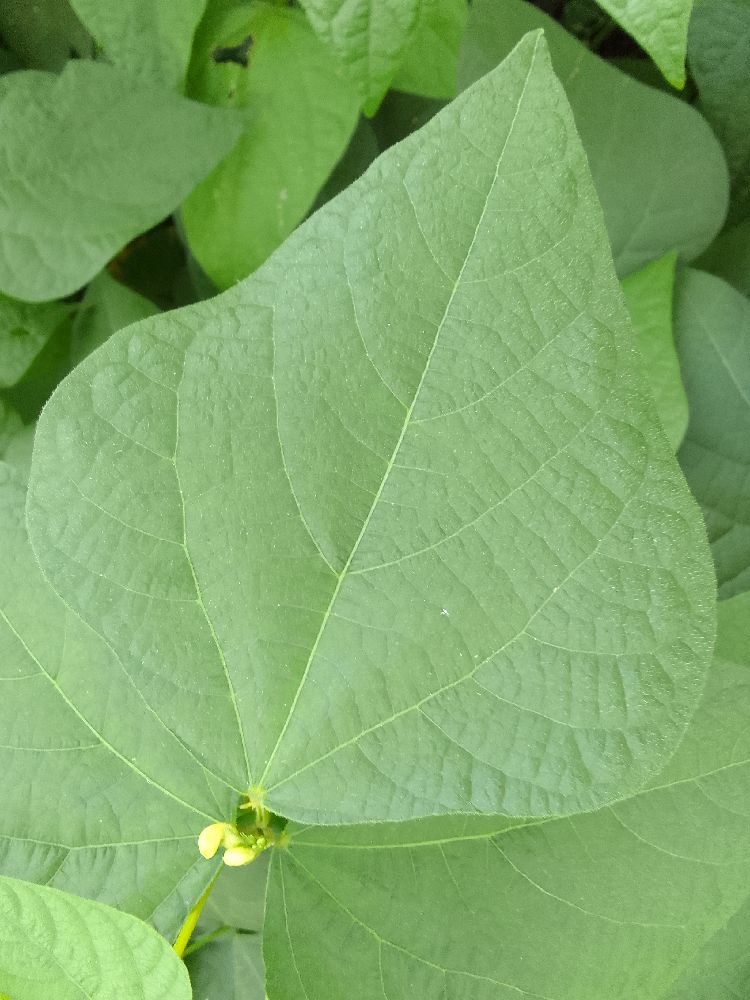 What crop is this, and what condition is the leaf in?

common bean, healthy
